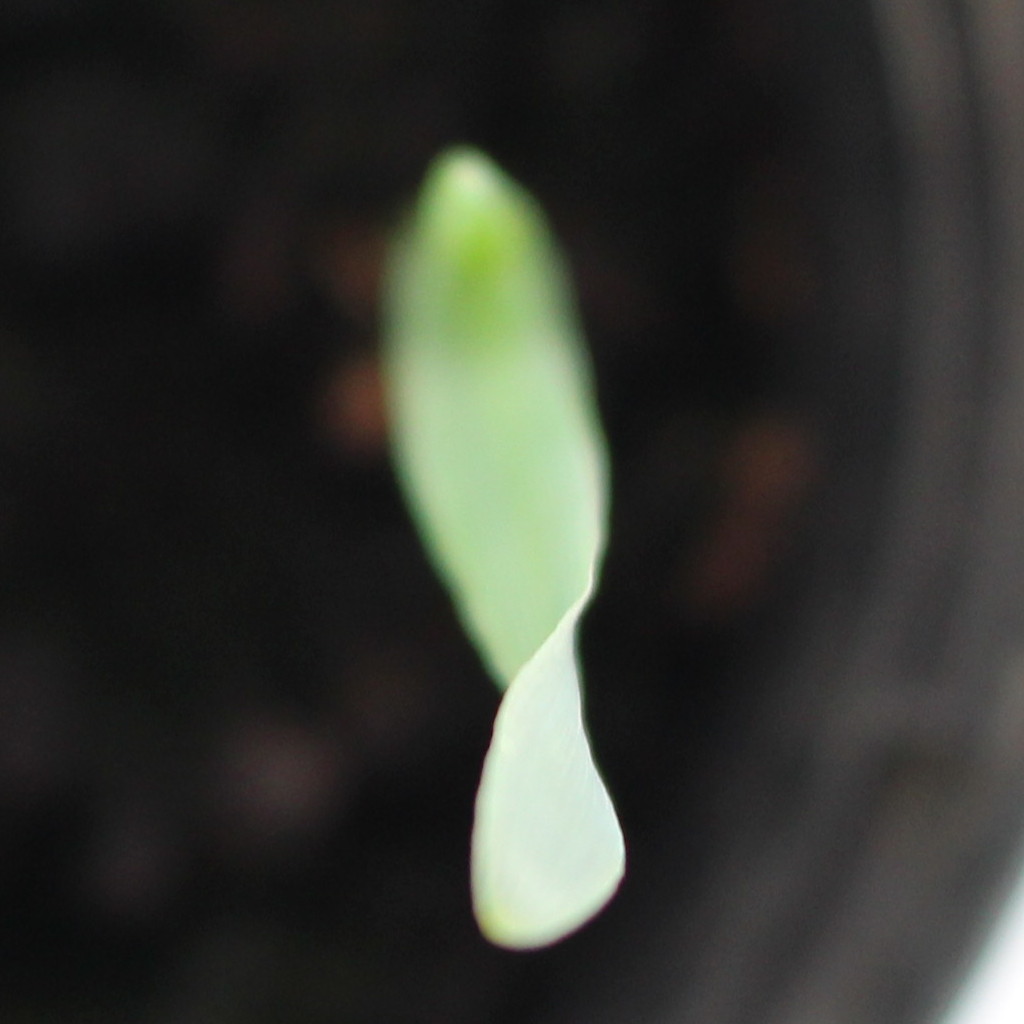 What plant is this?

Avena sterilis
